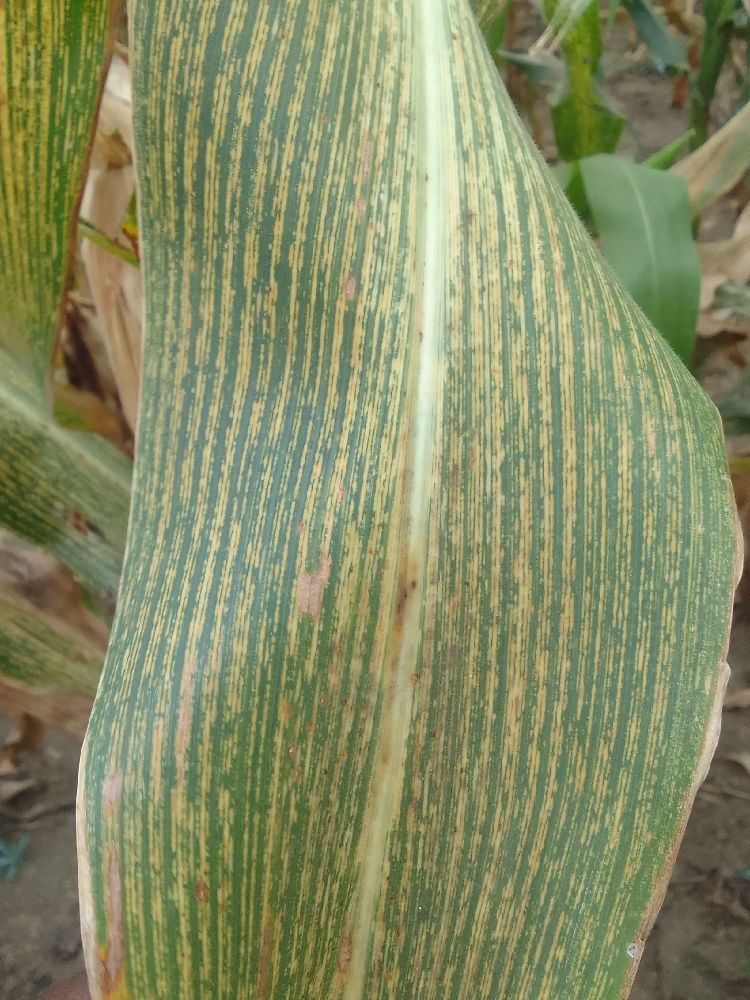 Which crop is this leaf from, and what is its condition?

maize, maize streak virus
